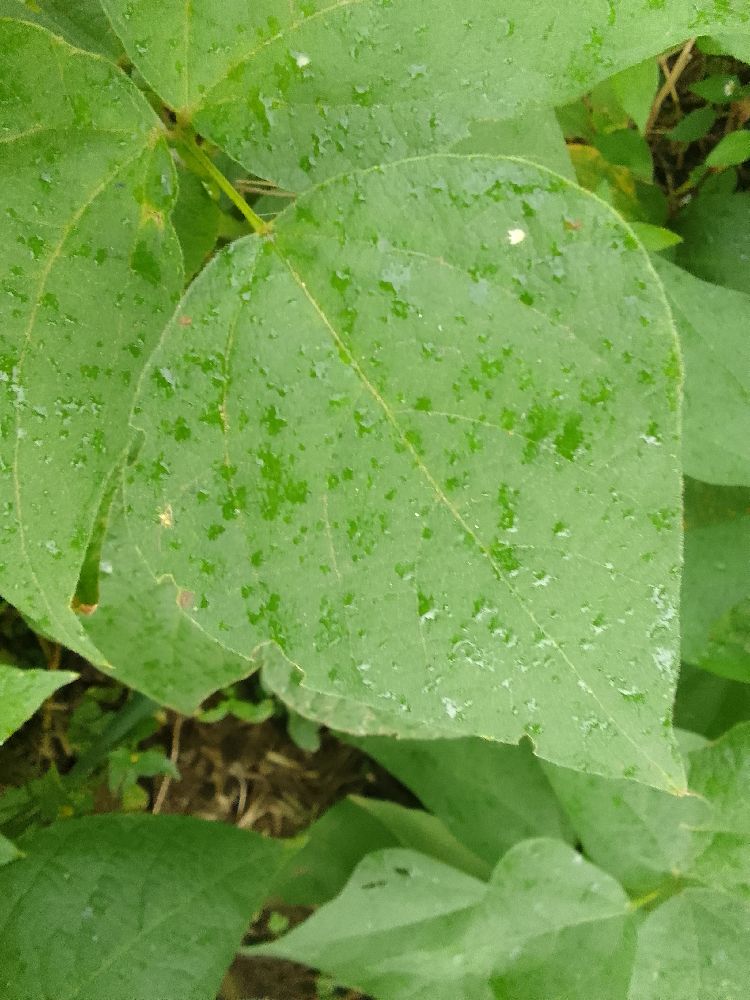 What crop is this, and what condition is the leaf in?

common bean, healthy
